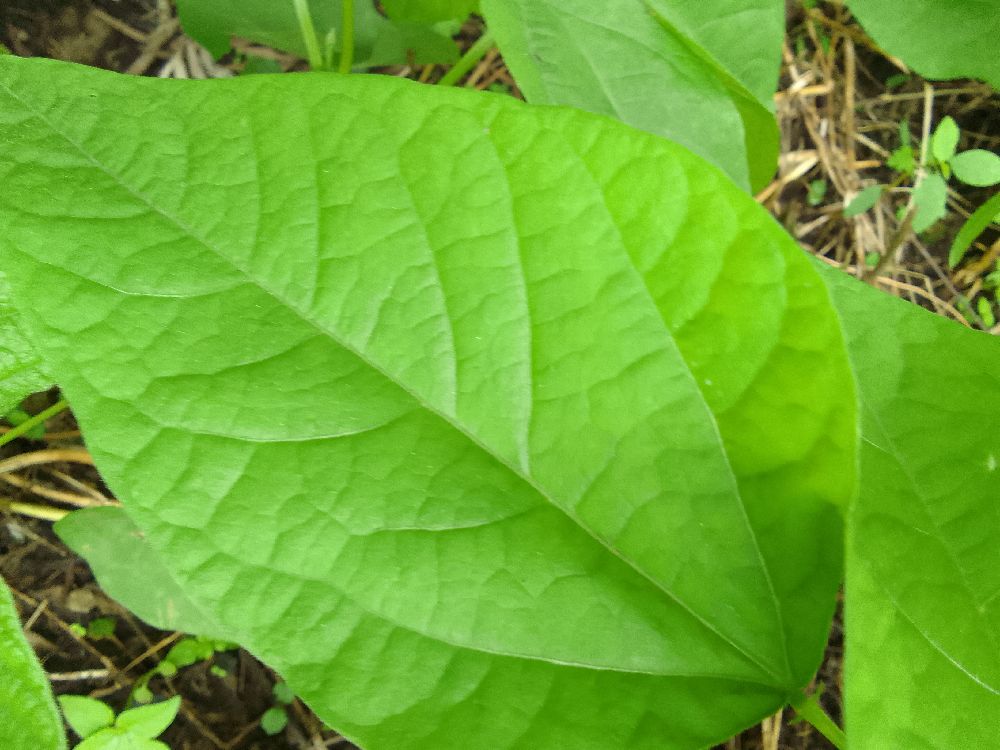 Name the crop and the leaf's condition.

common bean, healthy
